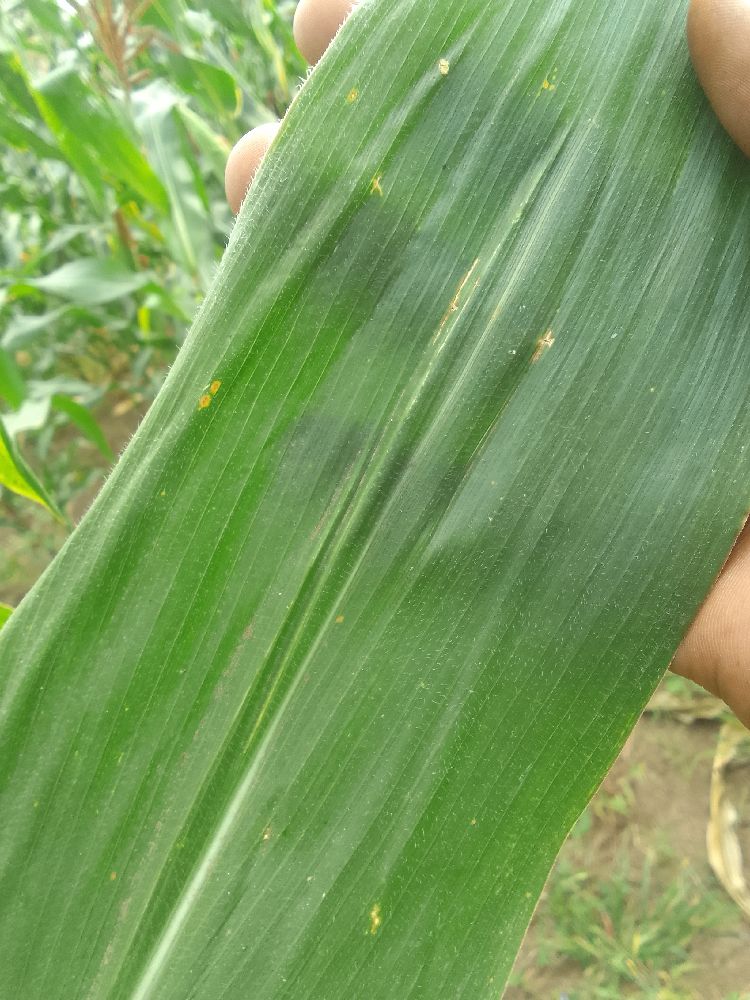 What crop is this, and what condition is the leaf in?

maize, healthy
